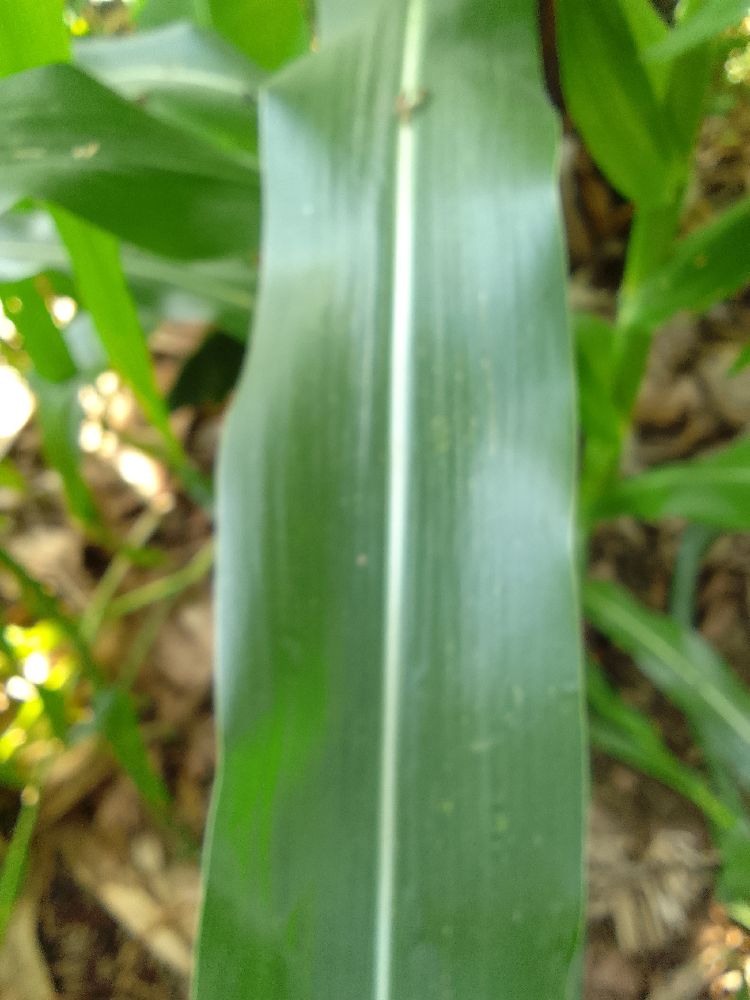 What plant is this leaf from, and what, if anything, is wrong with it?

maize, healthy
